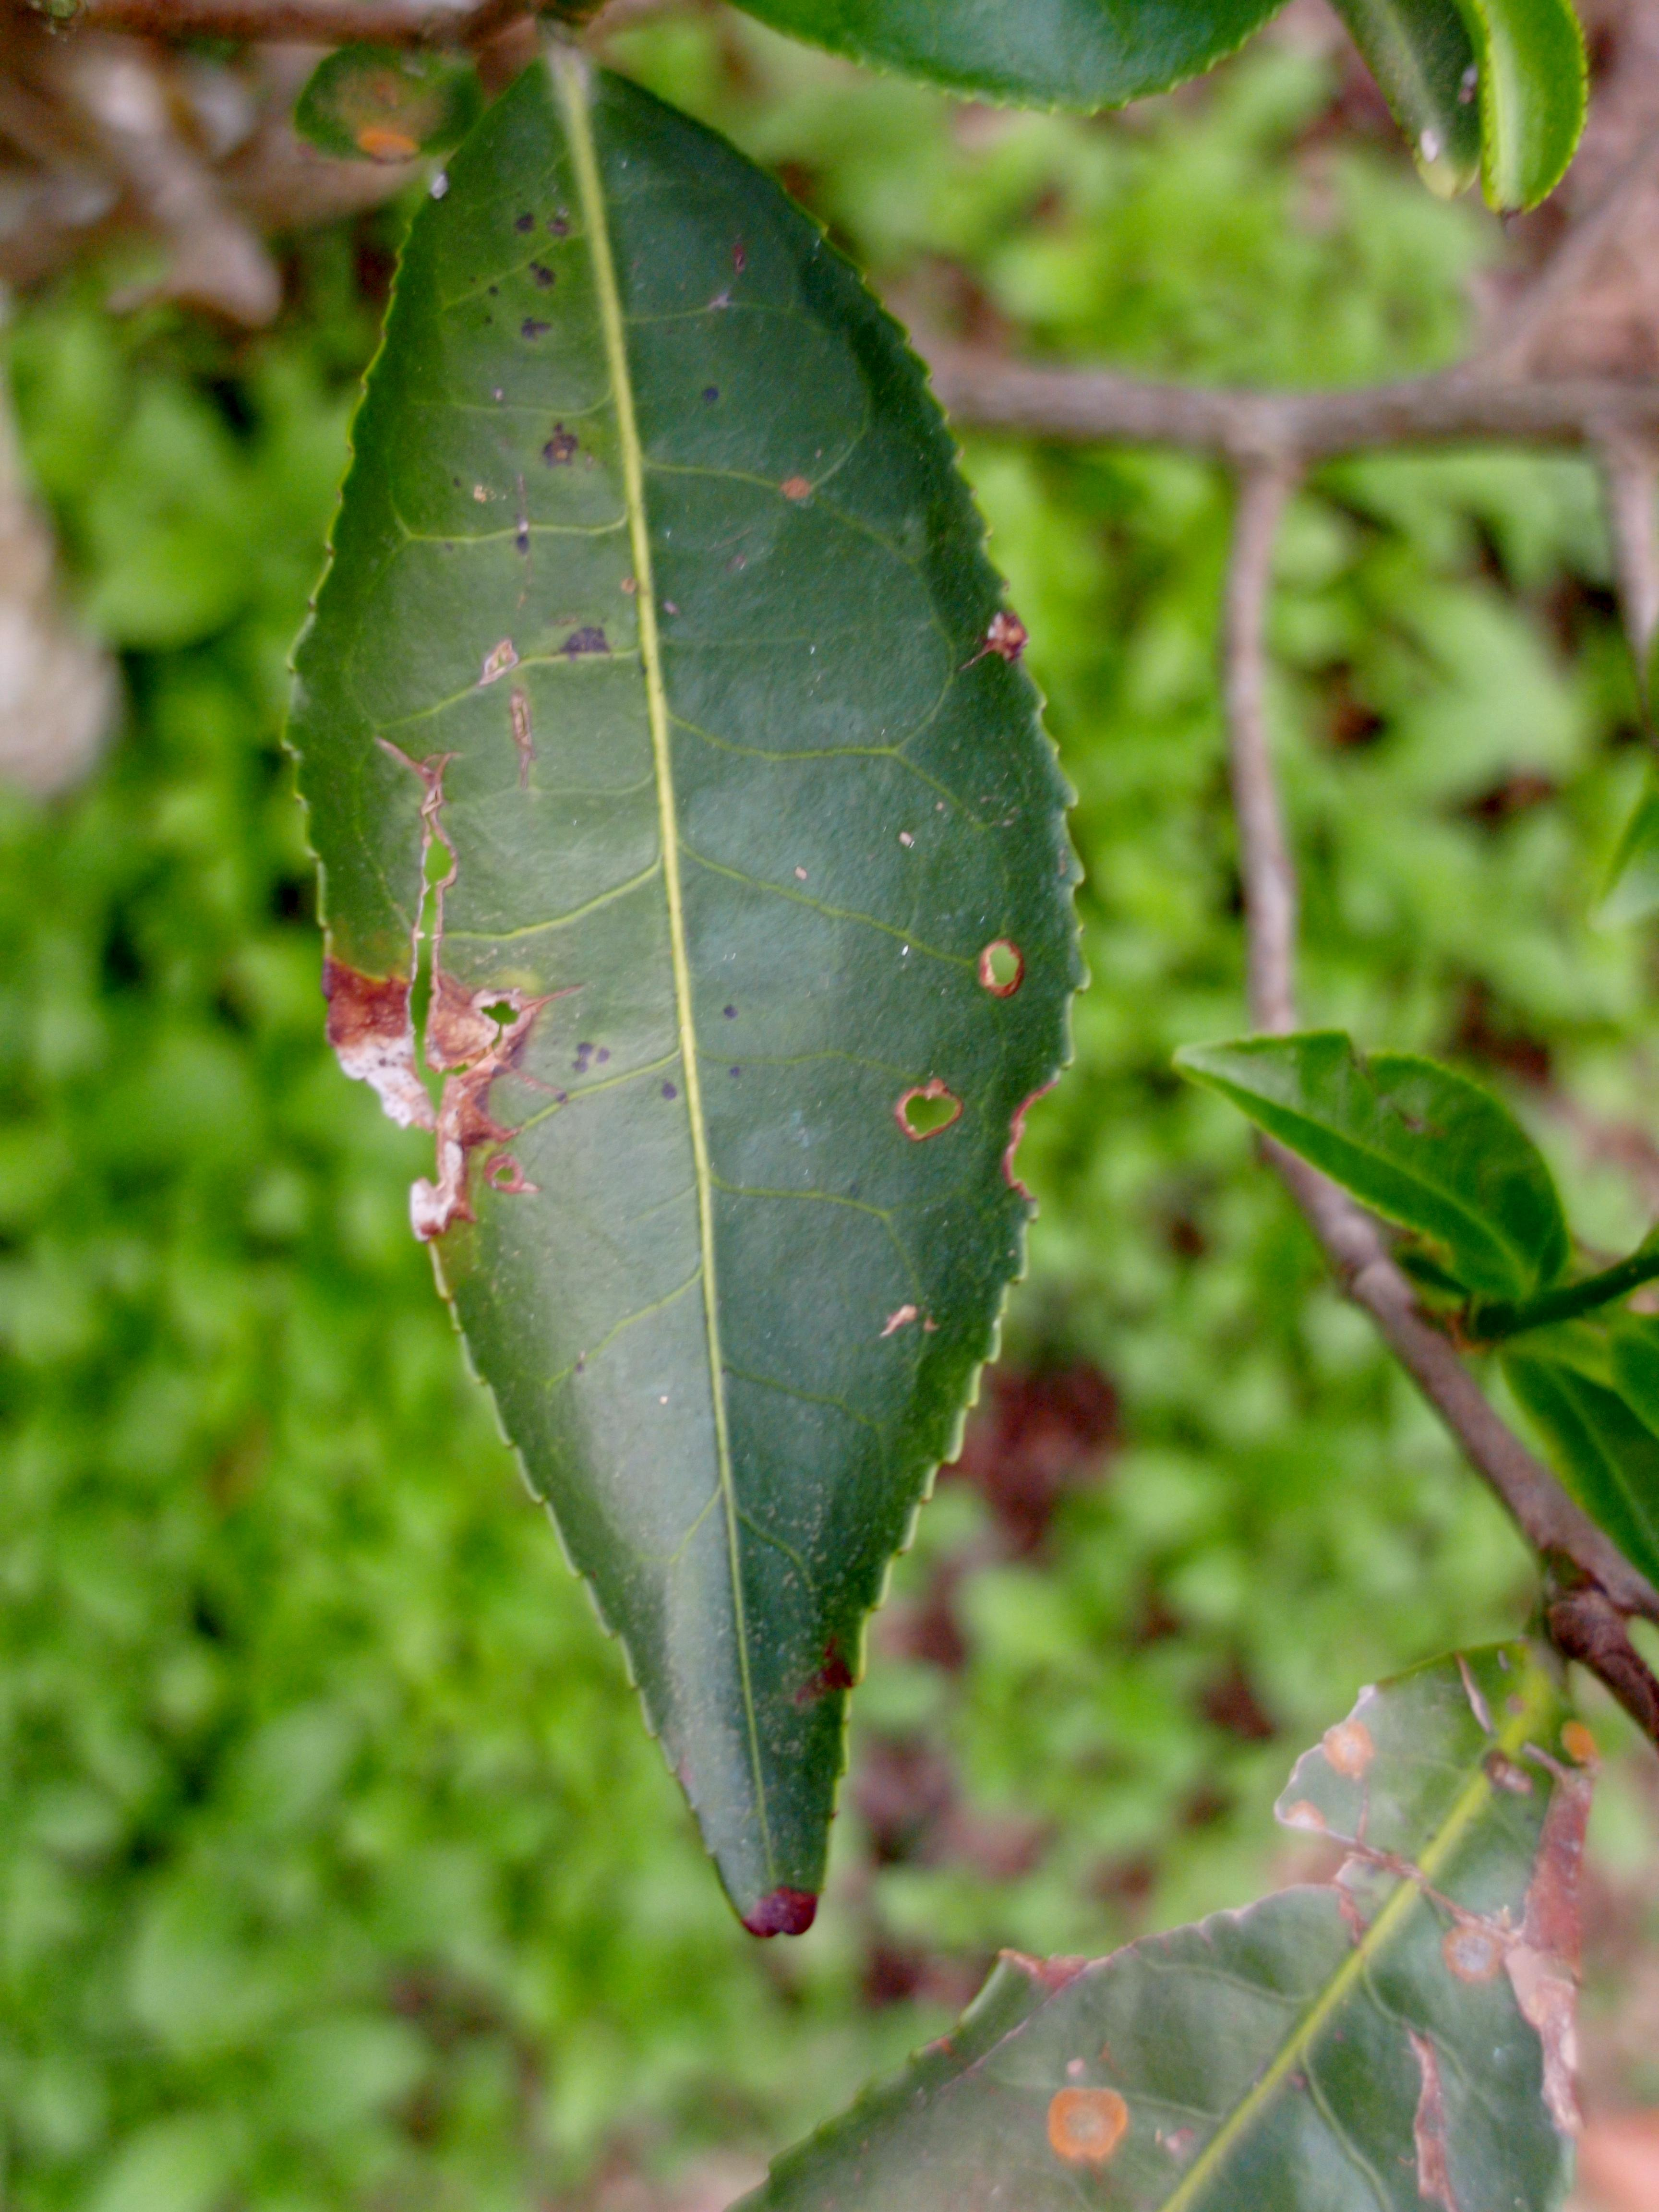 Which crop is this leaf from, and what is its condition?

tea, blight
